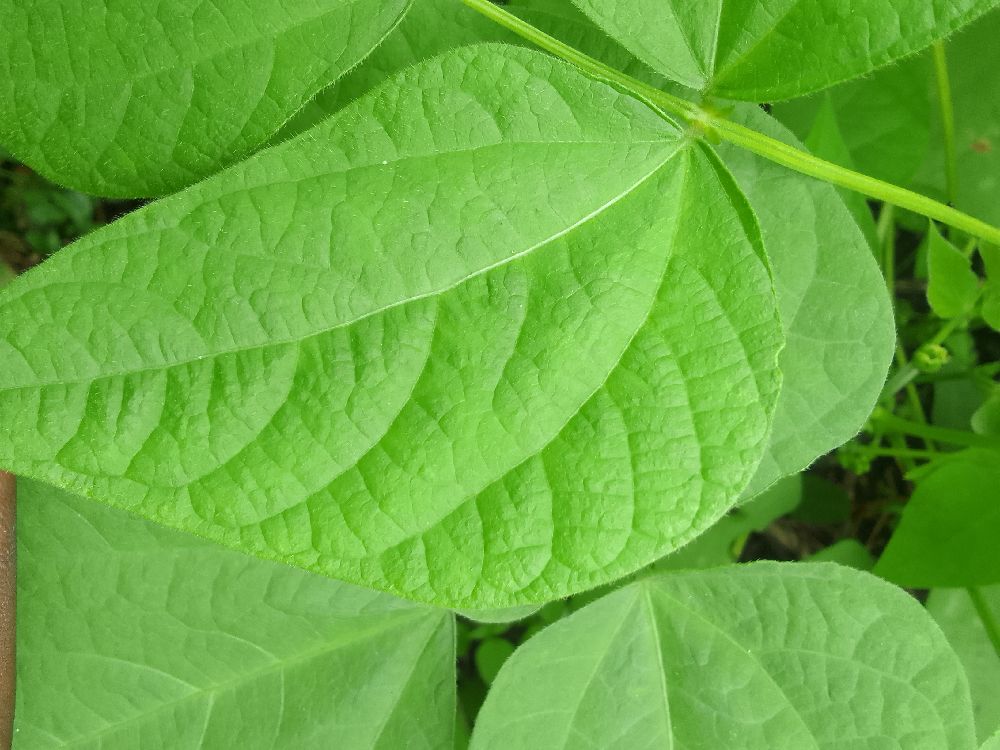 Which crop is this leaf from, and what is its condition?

common bean, healthy
